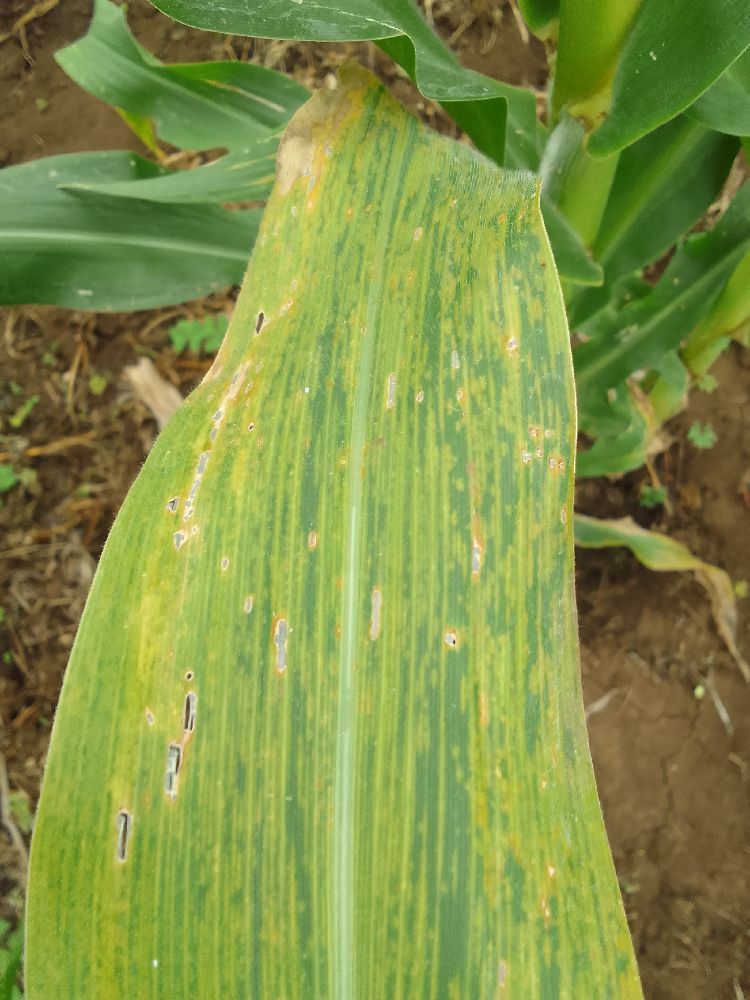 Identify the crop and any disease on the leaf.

maize, maize lethal necrosis
